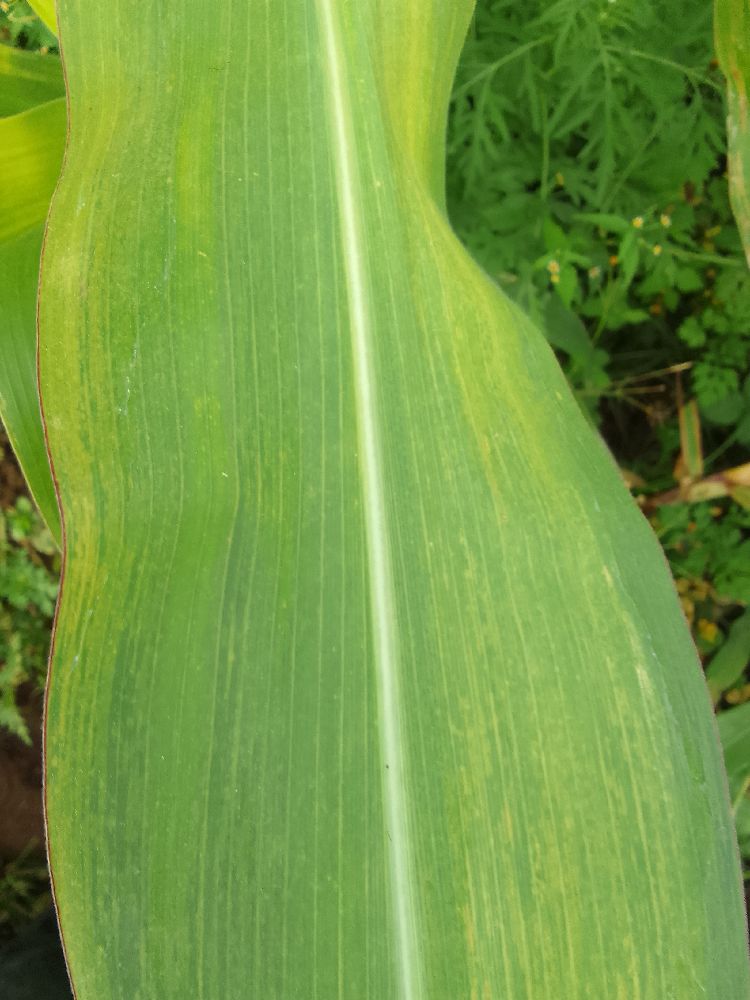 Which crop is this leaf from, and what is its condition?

maize, maize lethal necrosis
